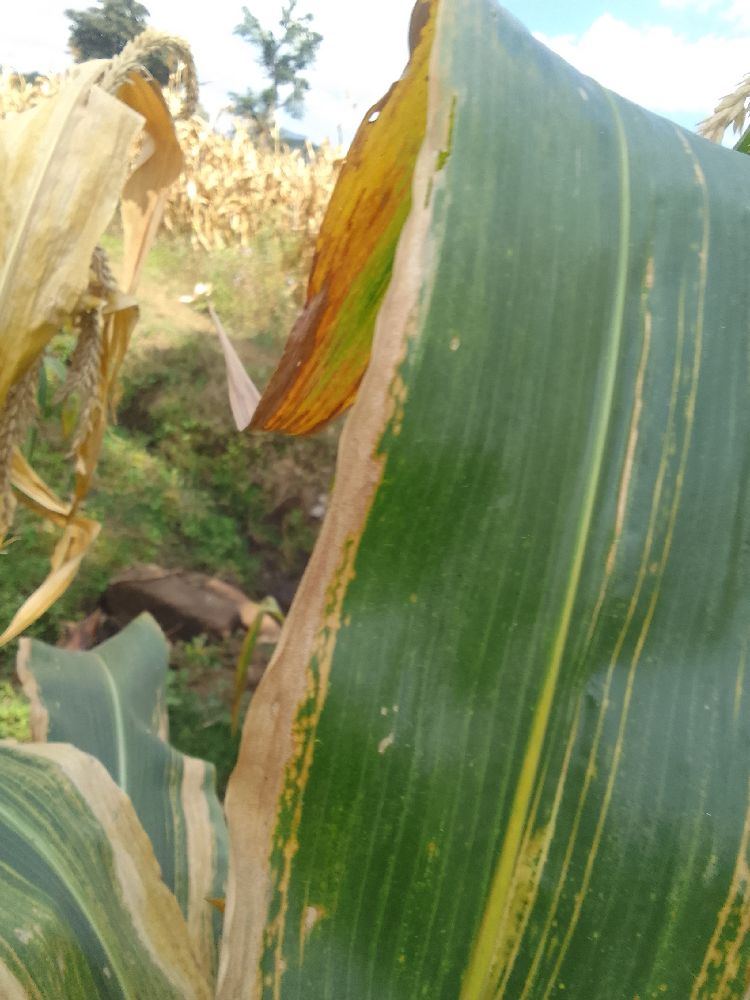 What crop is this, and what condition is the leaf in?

maize, maize lethal necrosis
